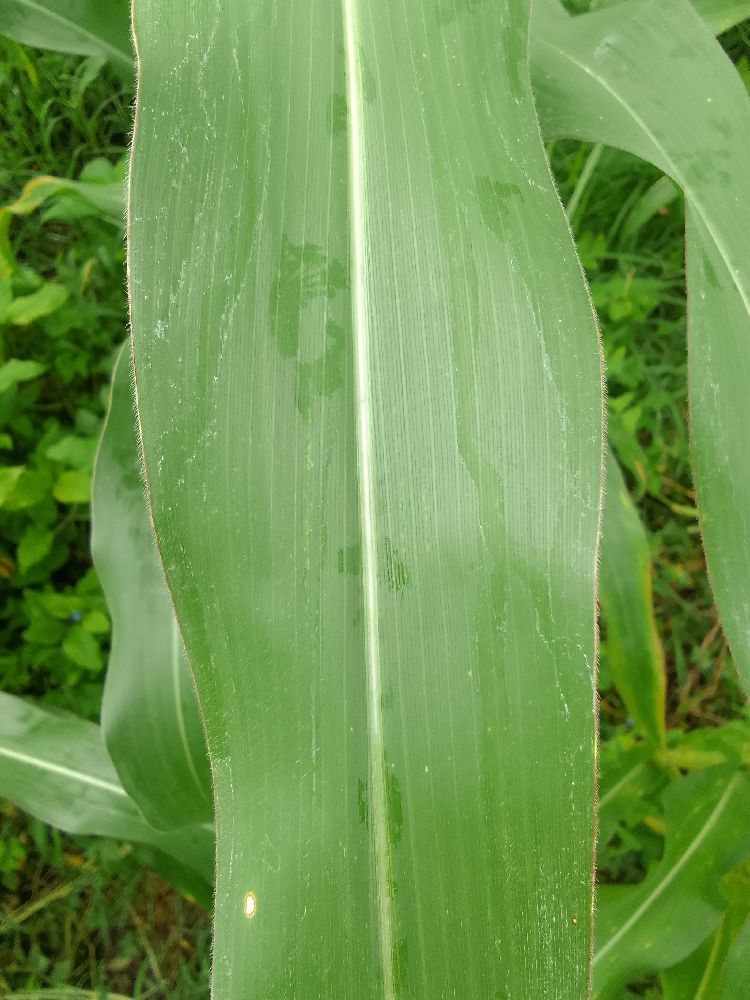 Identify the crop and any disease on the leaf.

maize, healthy
